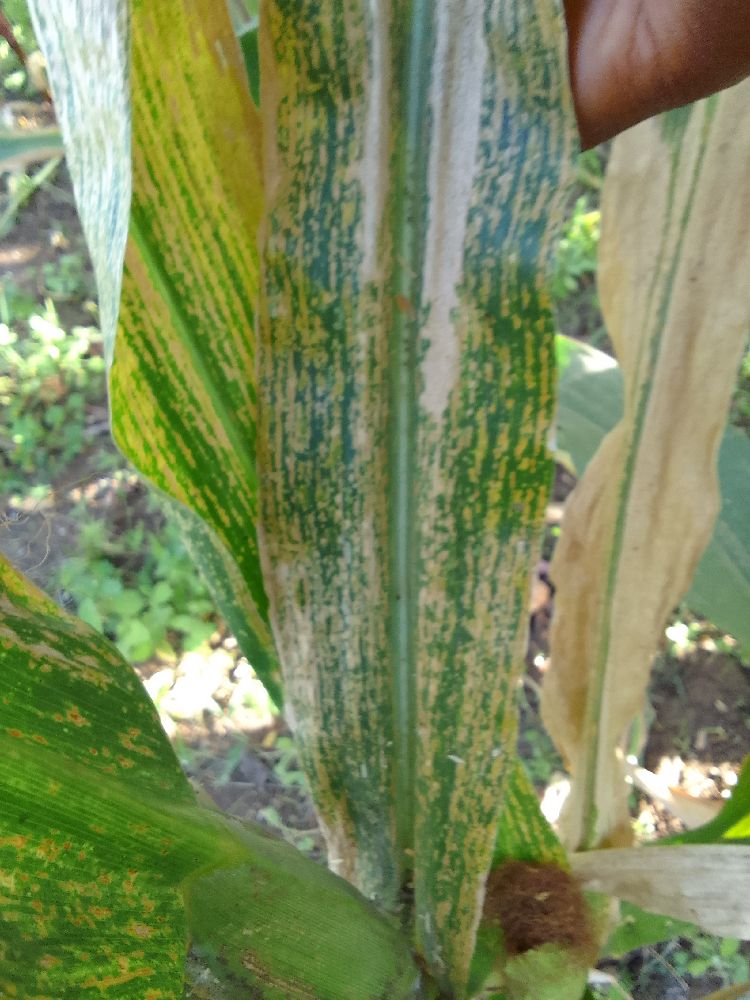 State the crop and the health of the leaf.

maize, maize lethal necrosis
